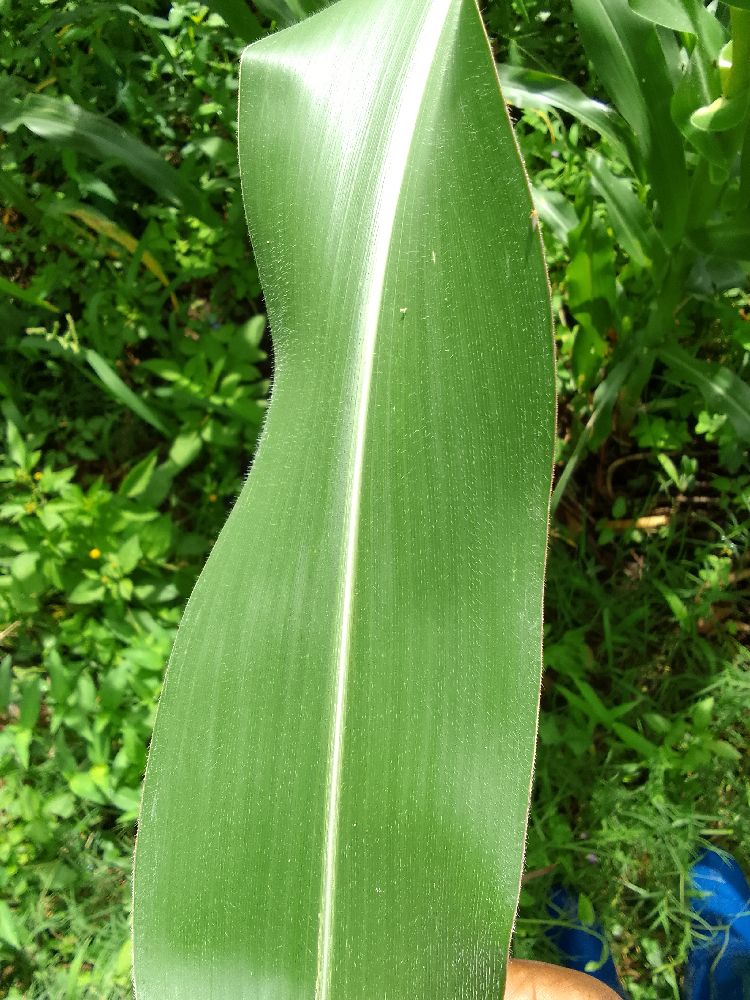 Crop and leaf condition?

maize, healthy
